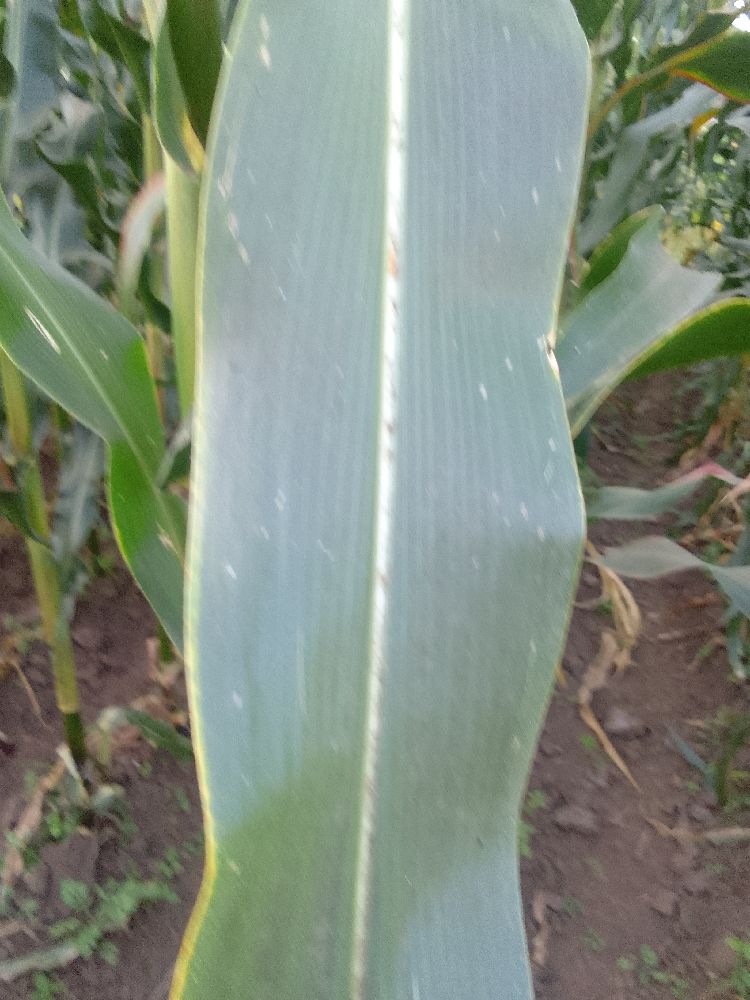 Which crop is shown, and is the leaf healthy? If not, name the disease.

maize, healthy
